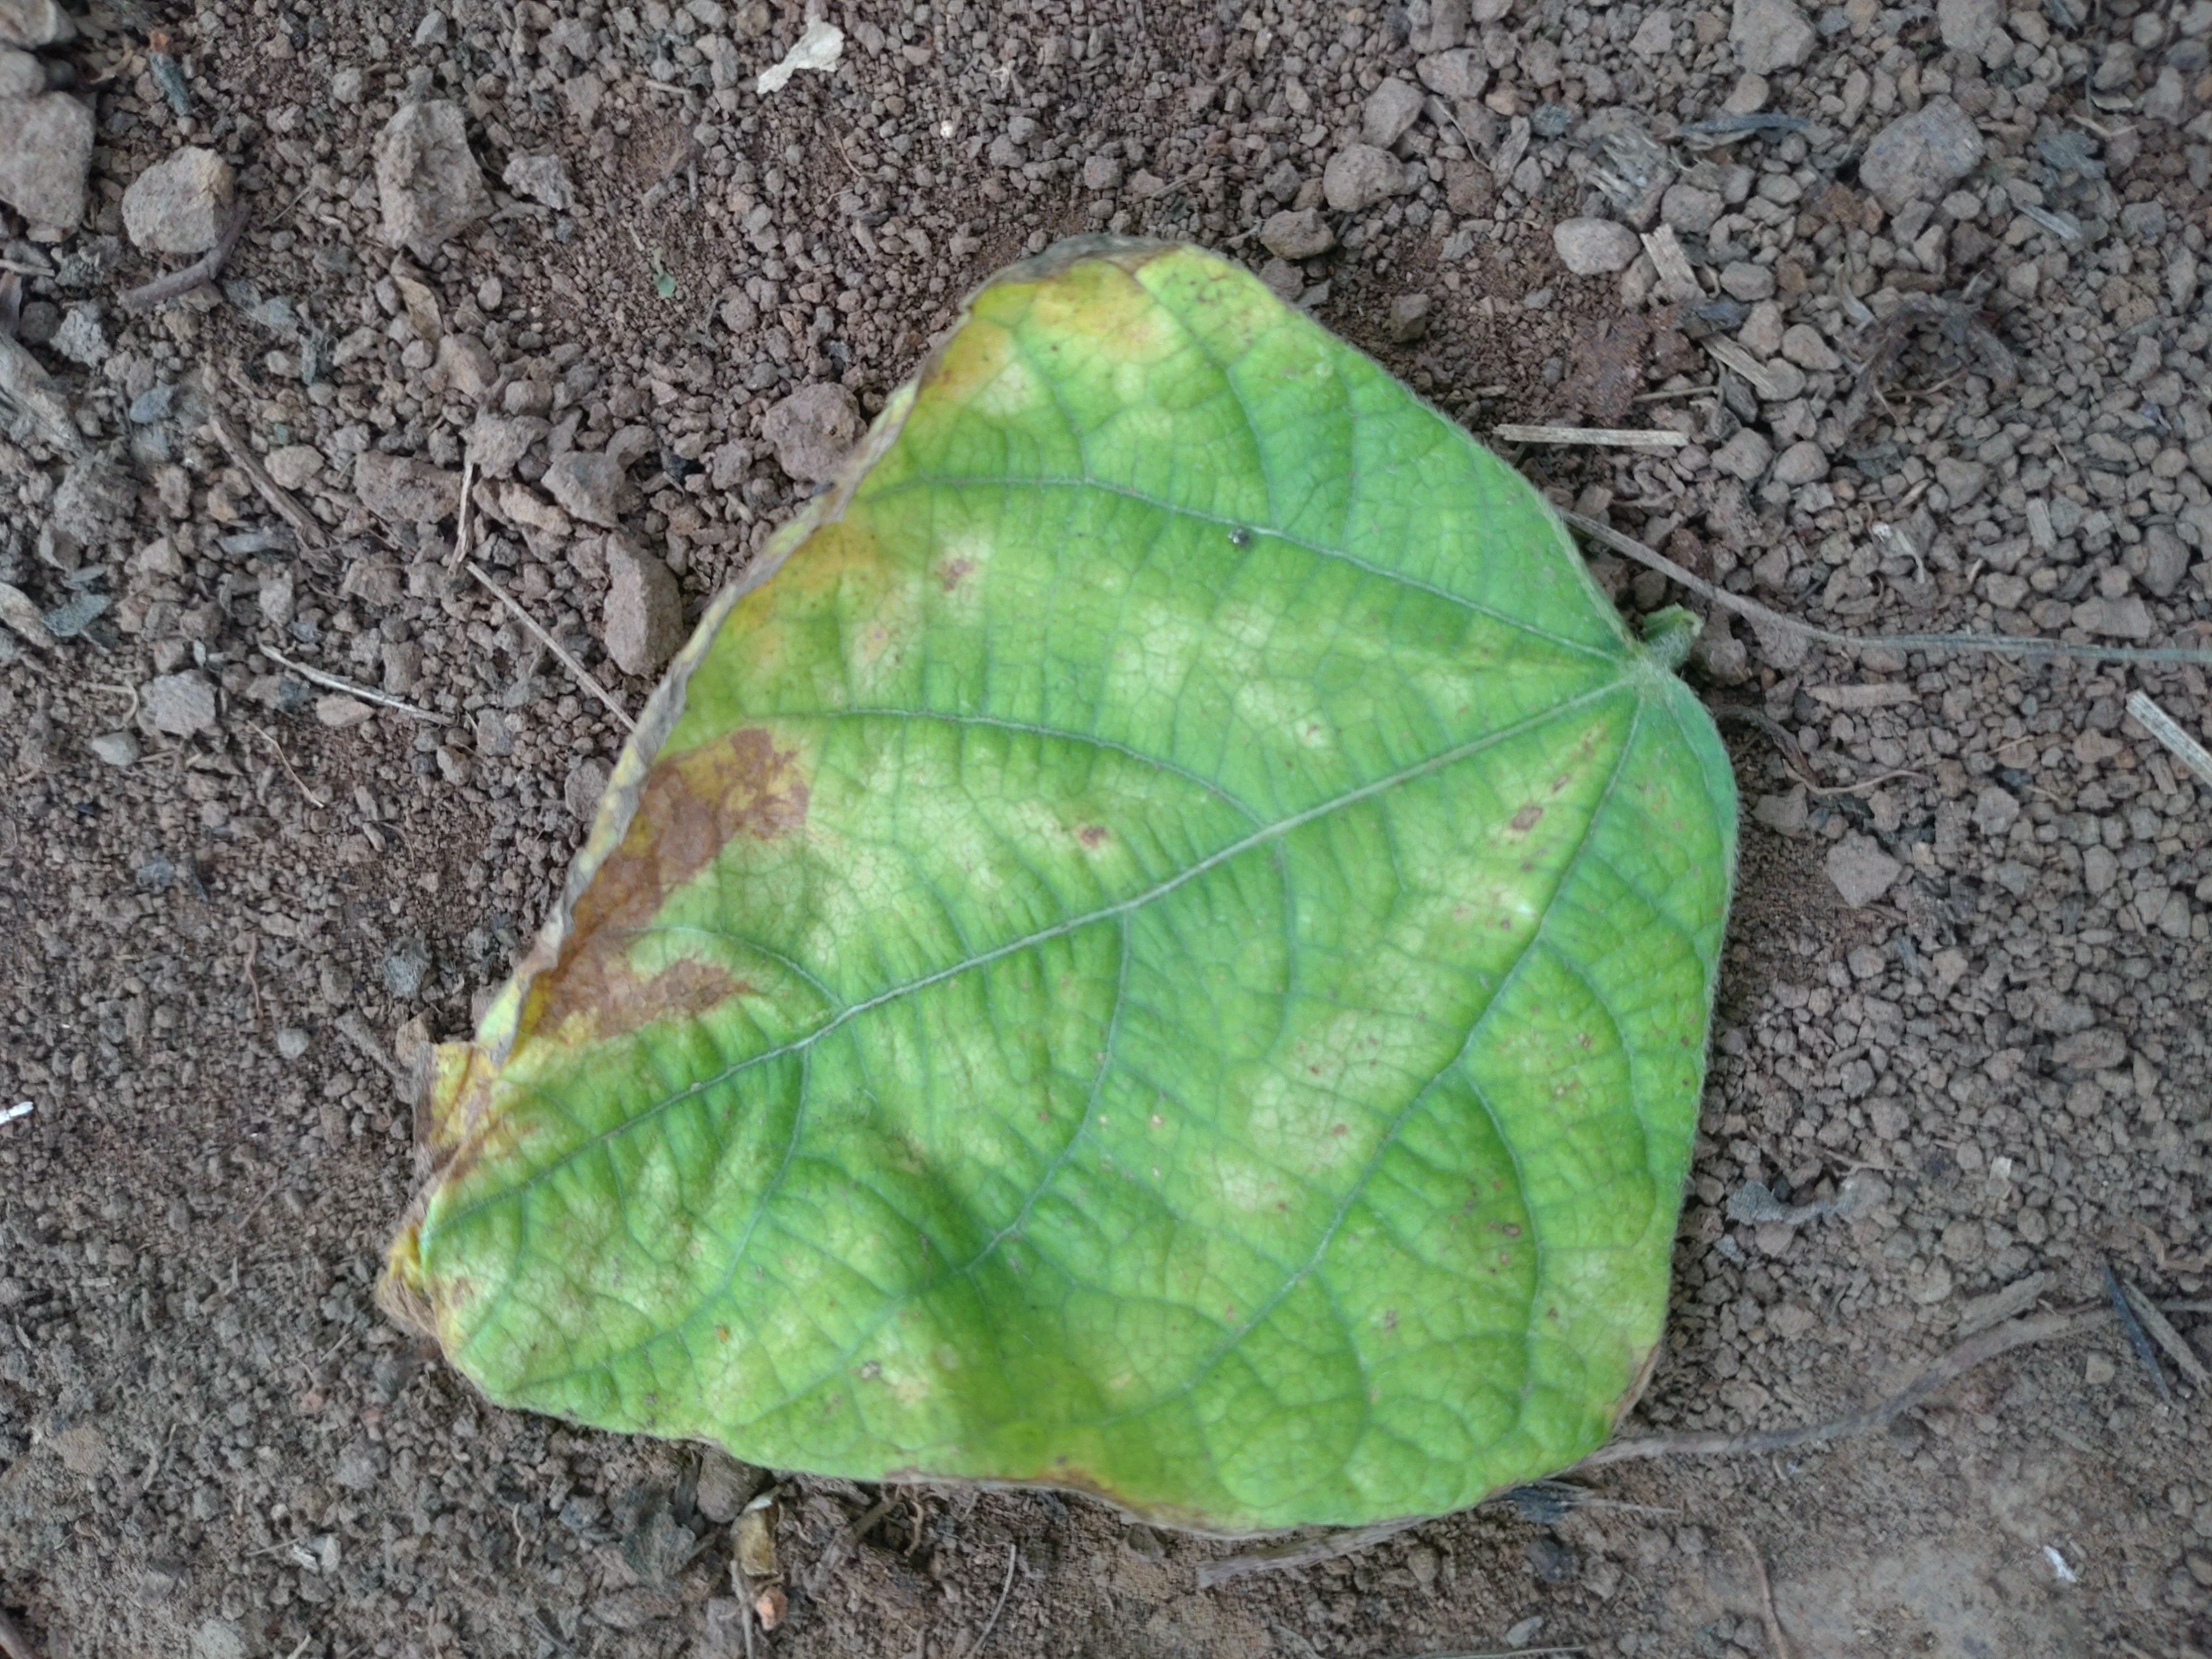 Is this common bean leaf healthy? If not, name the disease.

anthracnose
